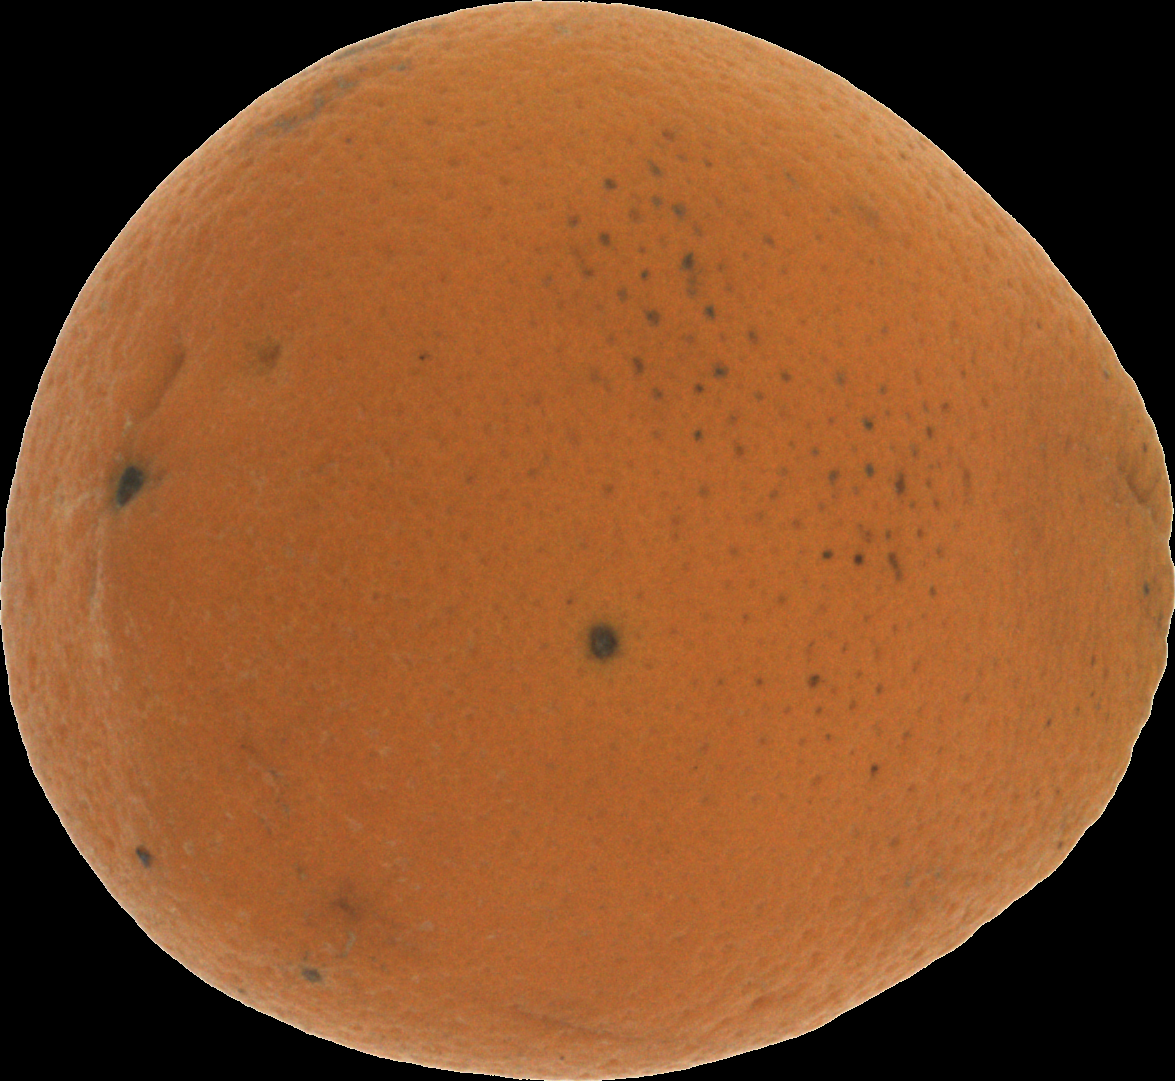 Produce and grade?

orange, bad
